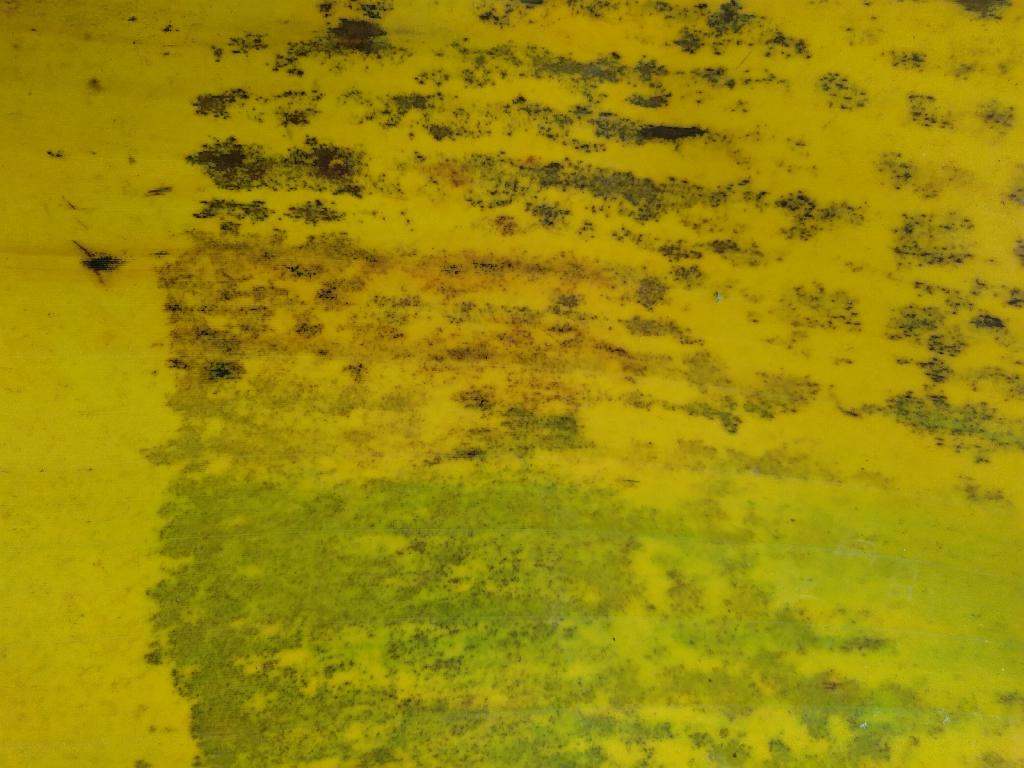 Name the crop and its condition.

banana, black sigatoka
